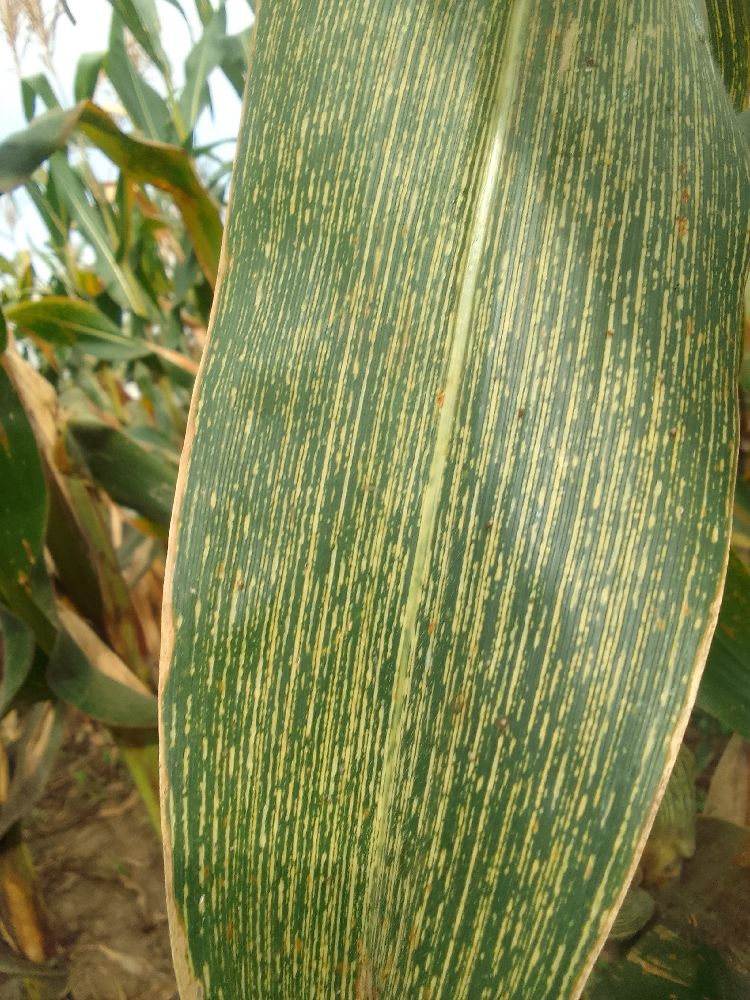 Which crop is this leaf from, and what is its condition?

maize, maize streak virus
